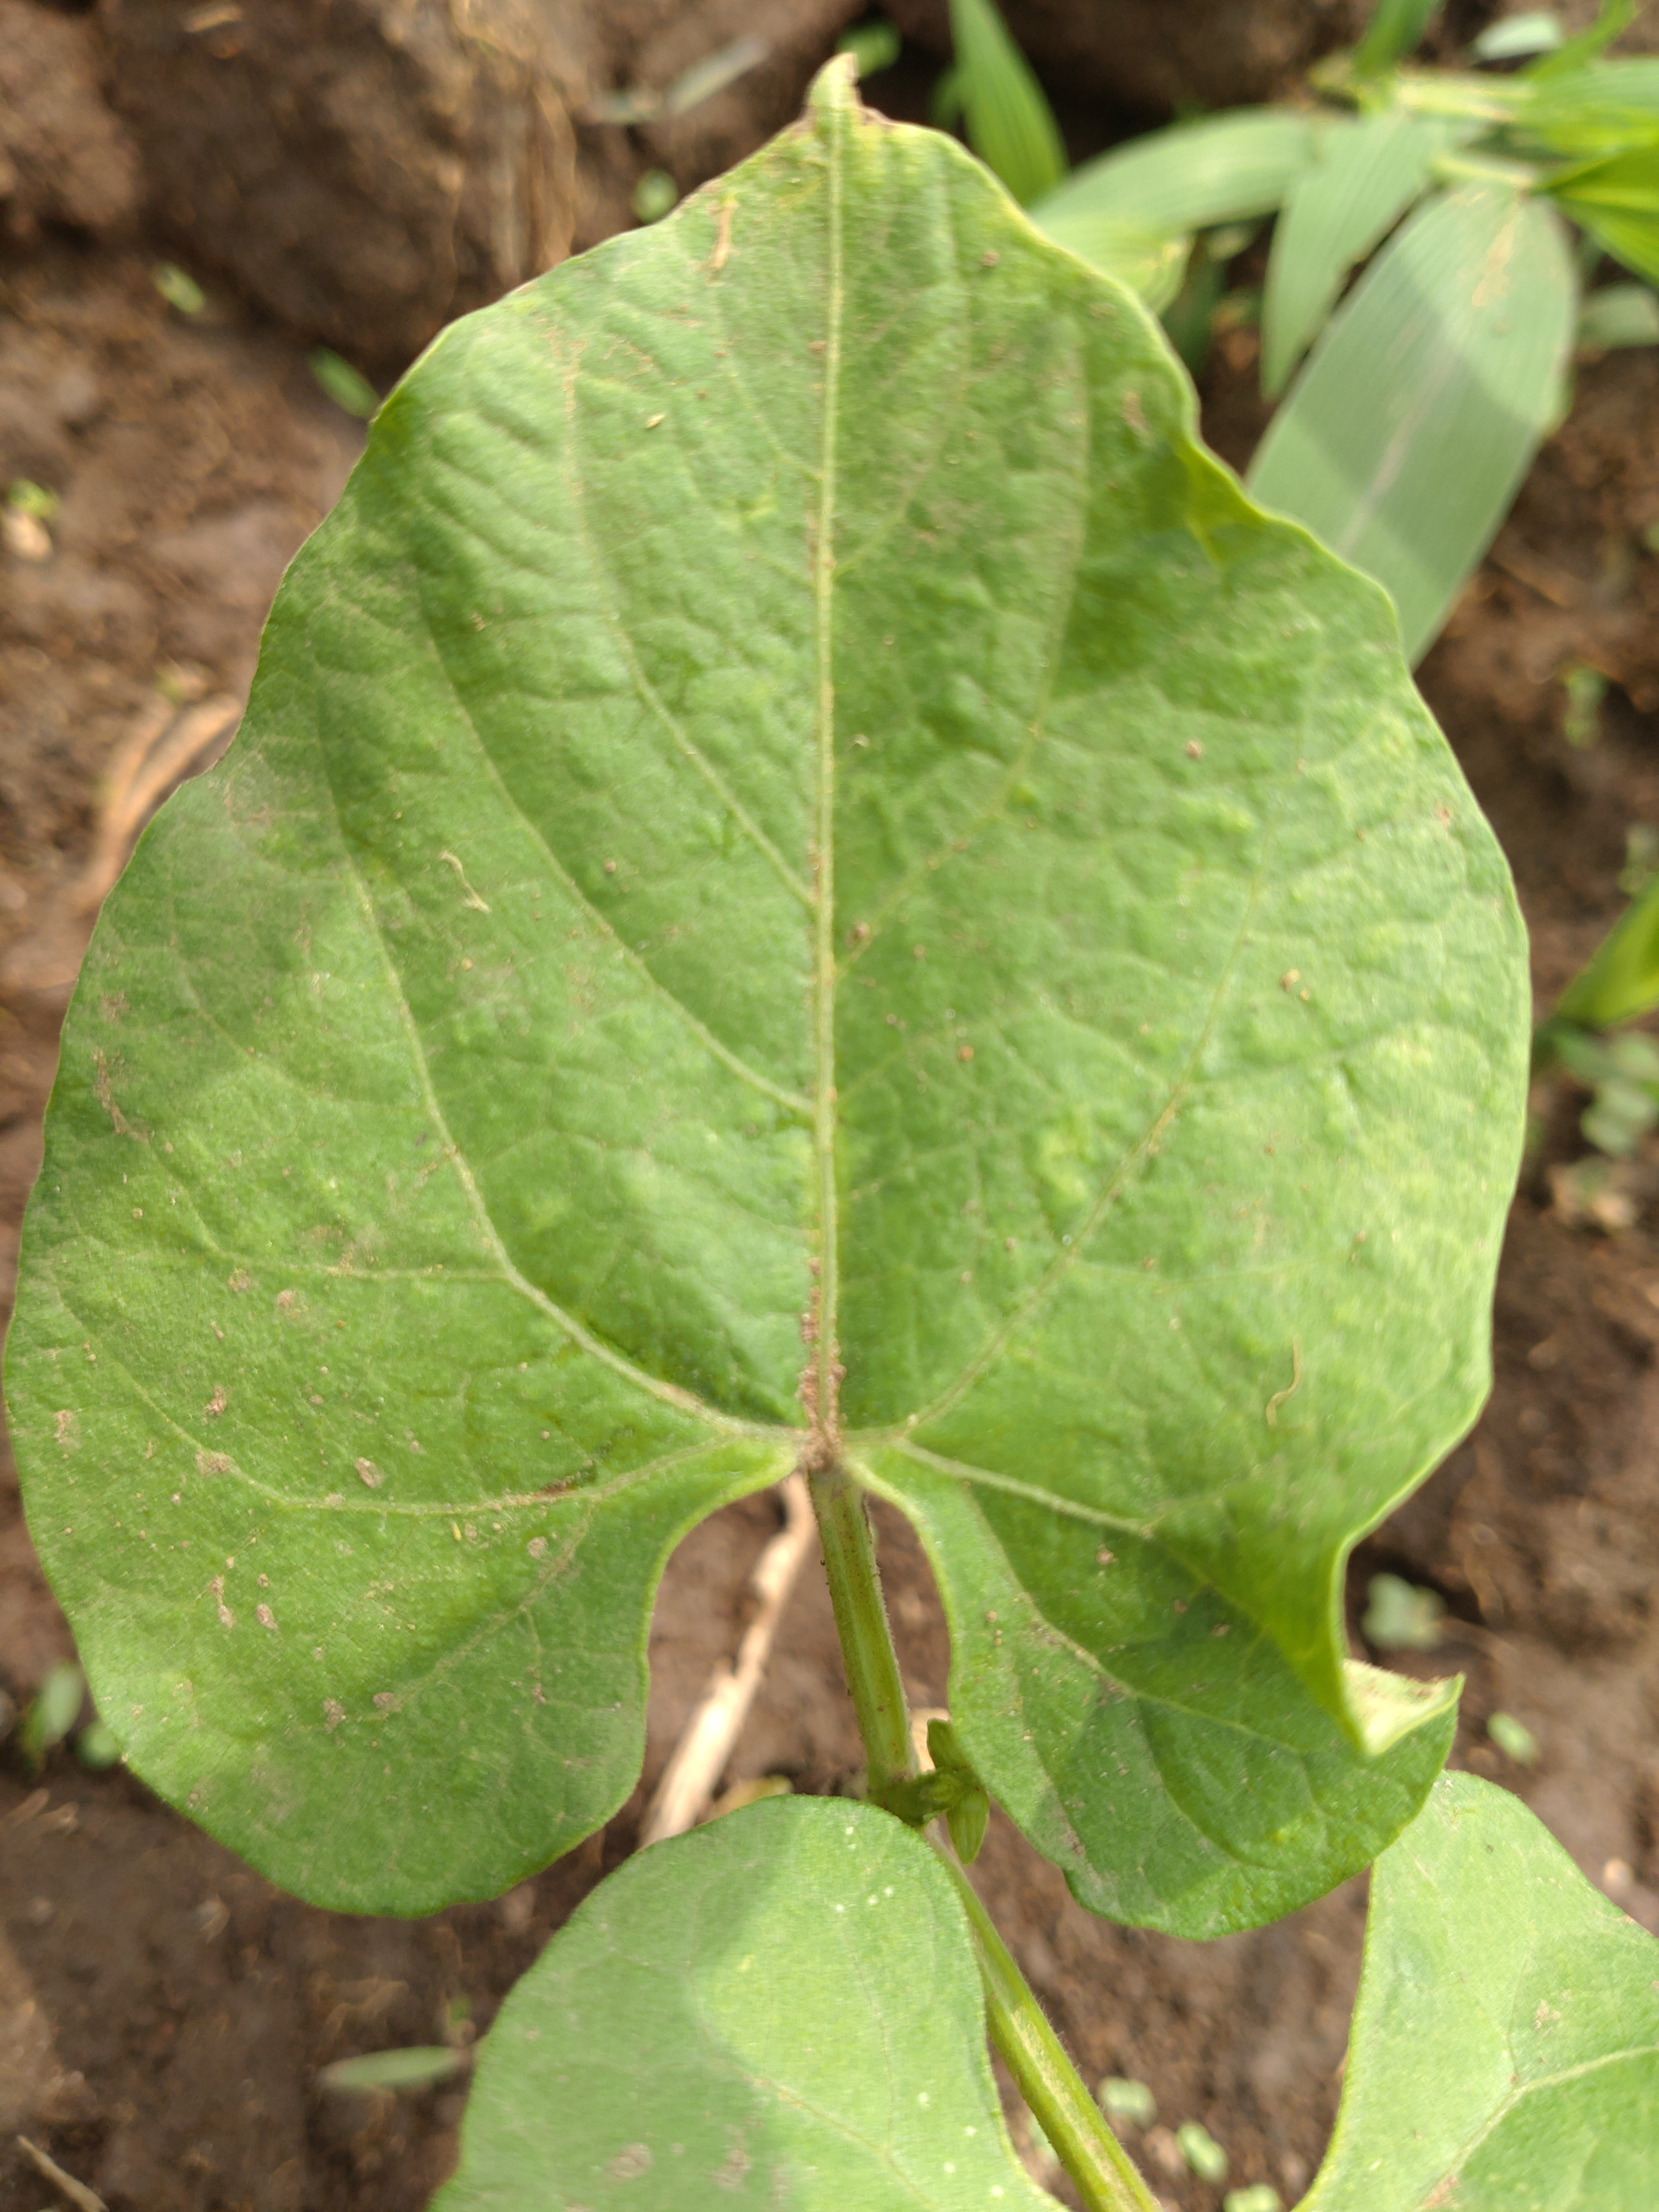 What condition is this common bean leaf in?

healthy
